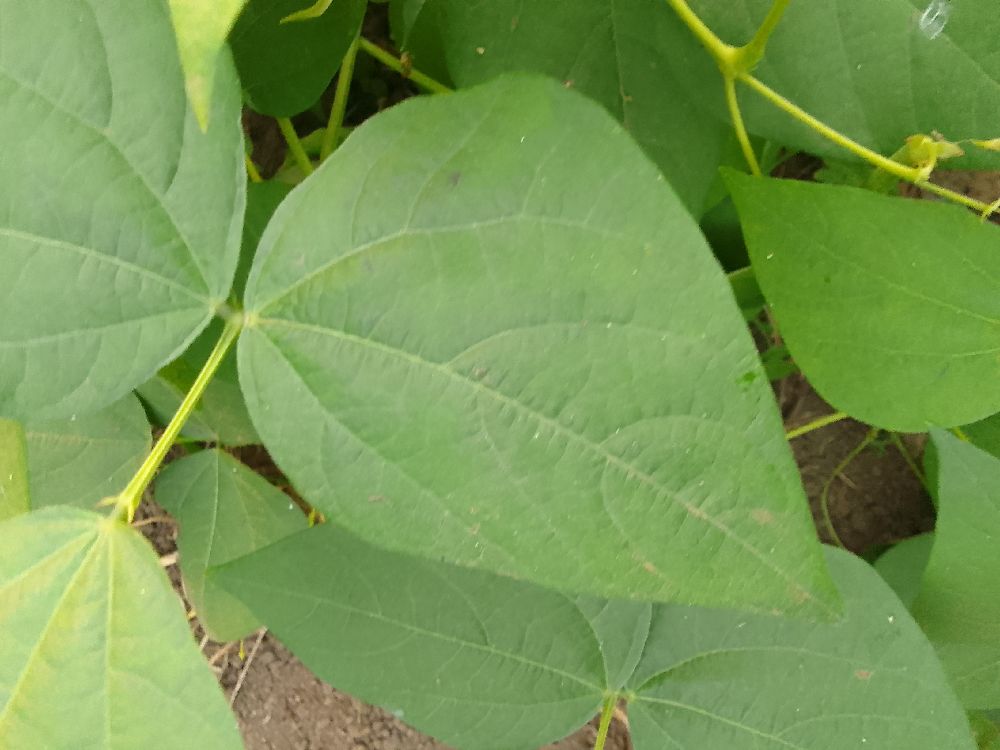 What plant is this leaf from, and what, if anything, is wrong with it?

common bean, healthy
